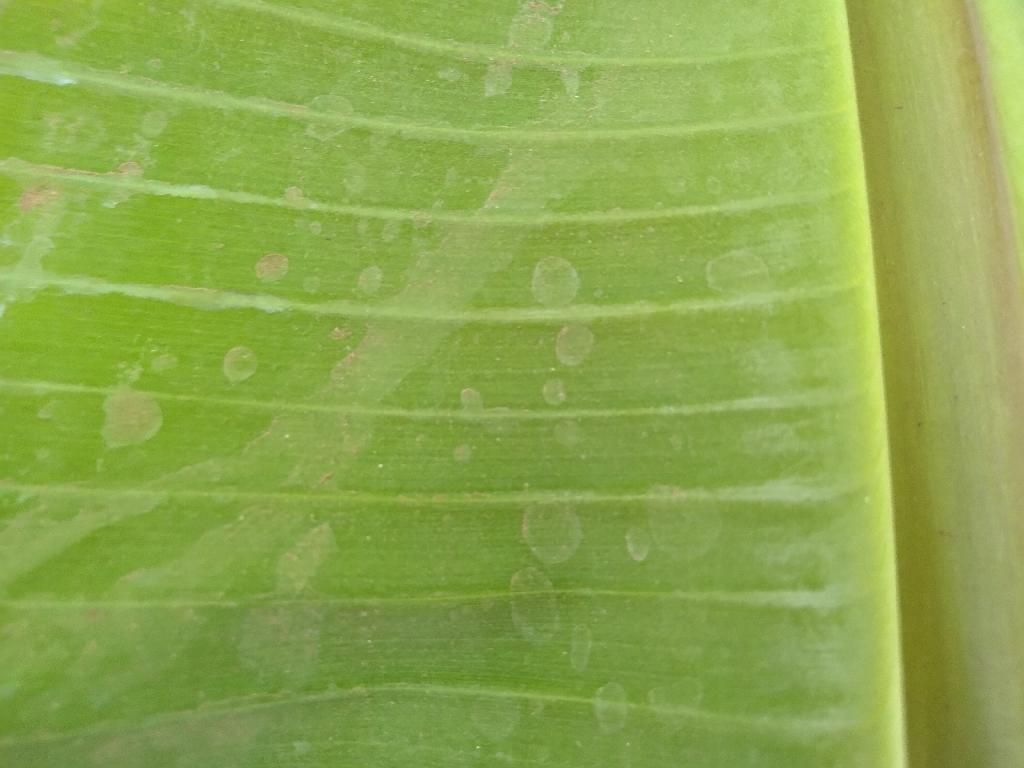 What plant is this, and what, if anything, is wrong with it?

banana, healthy
